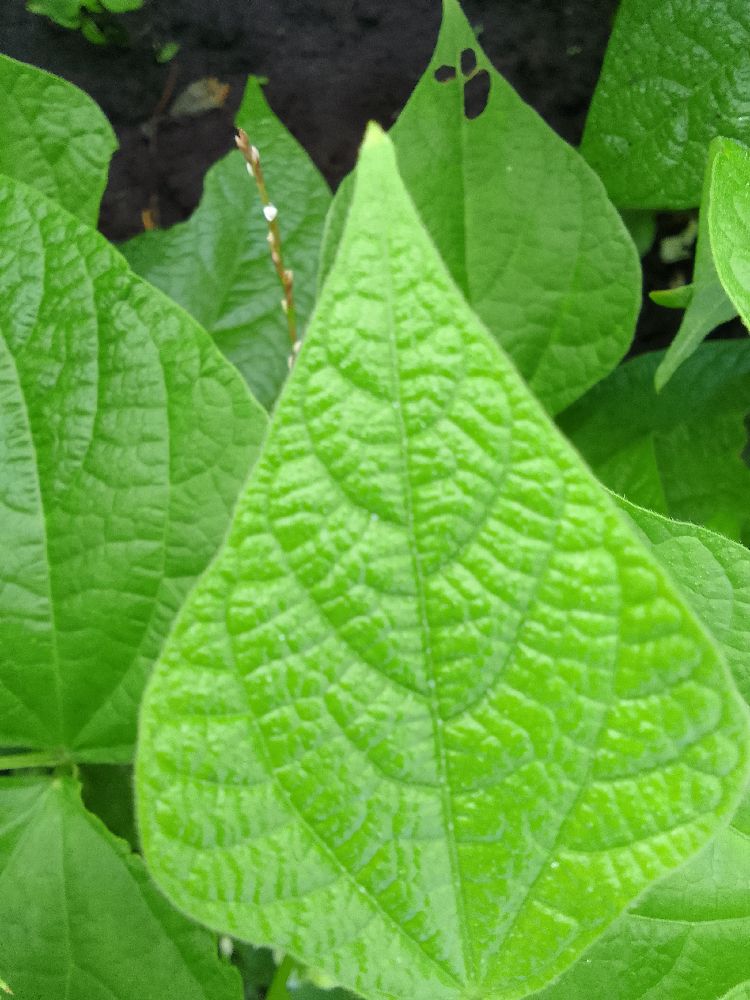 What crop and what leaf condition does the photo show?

common bean, healthy
